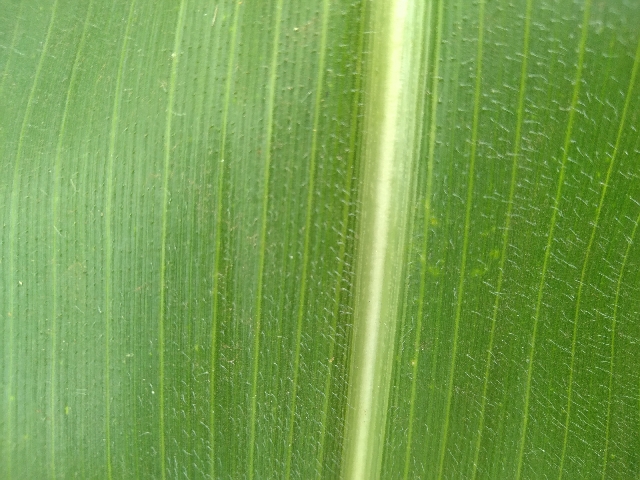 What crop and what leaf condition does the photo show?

maize, healthy
